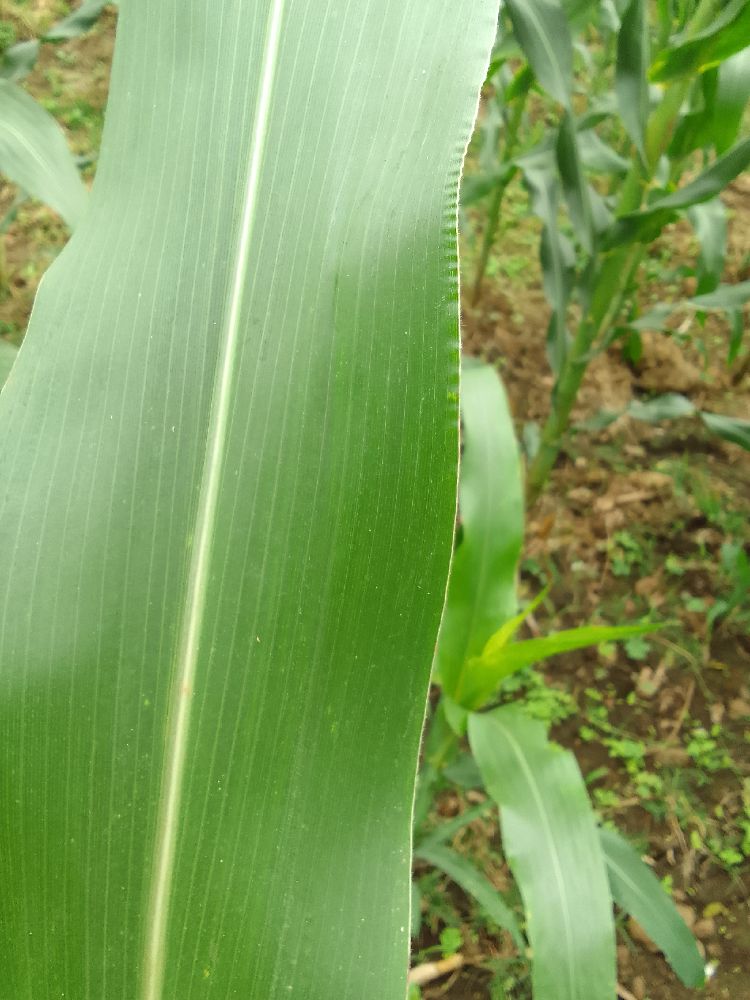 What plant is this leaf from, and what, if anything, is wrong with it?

maize, healthy
